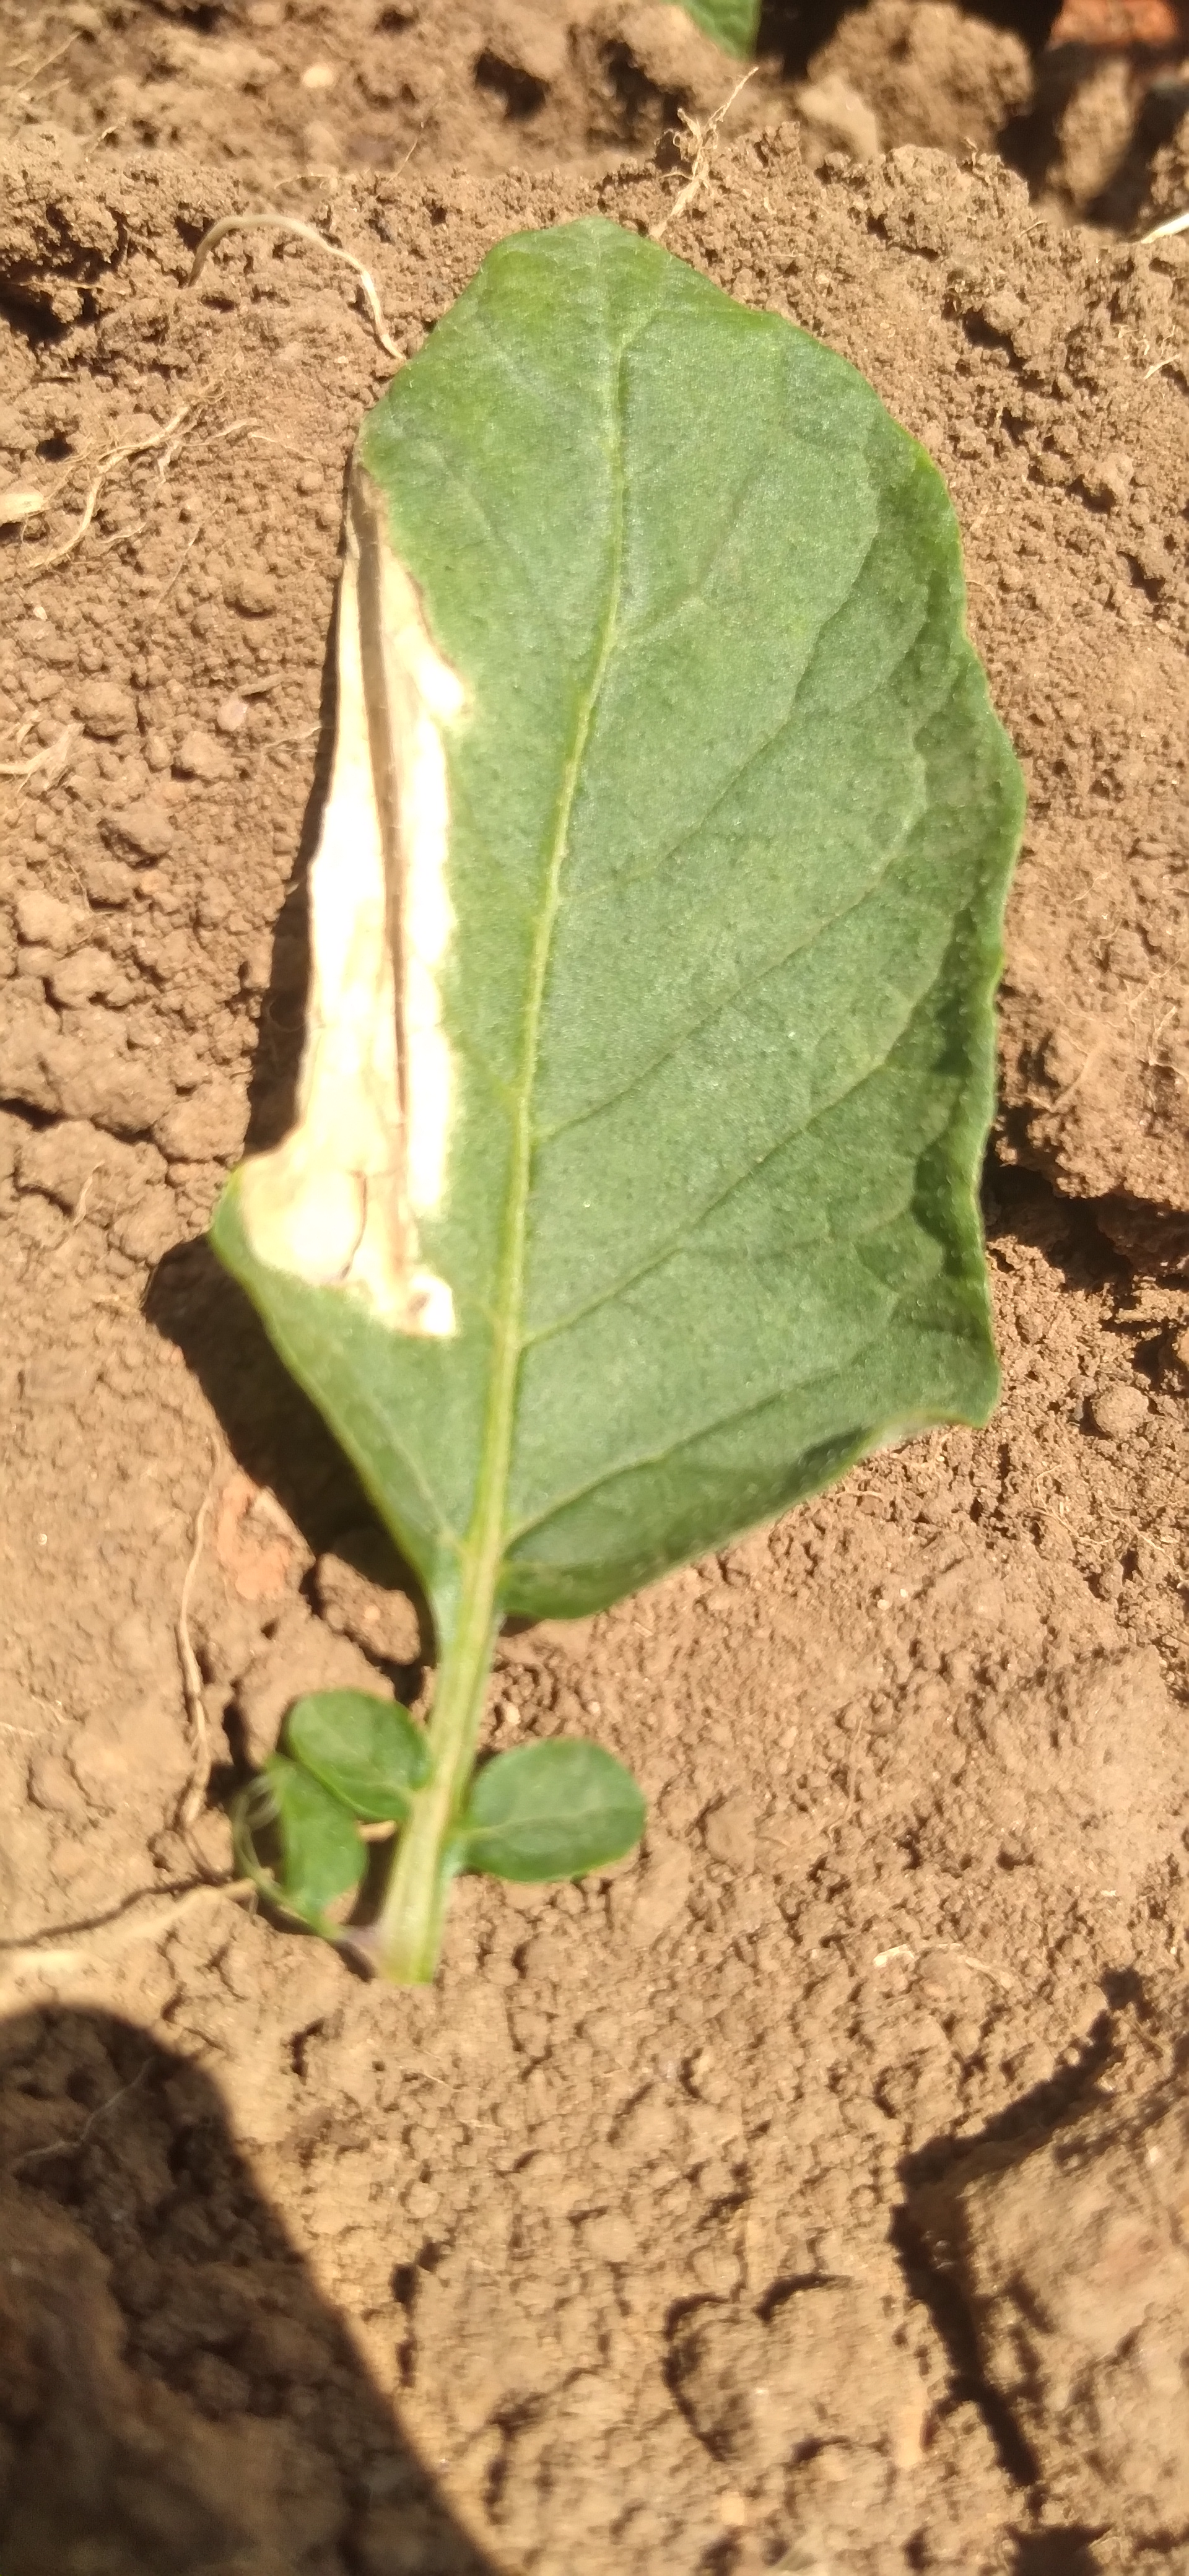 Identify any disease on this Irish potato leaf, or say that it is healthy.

early blight
